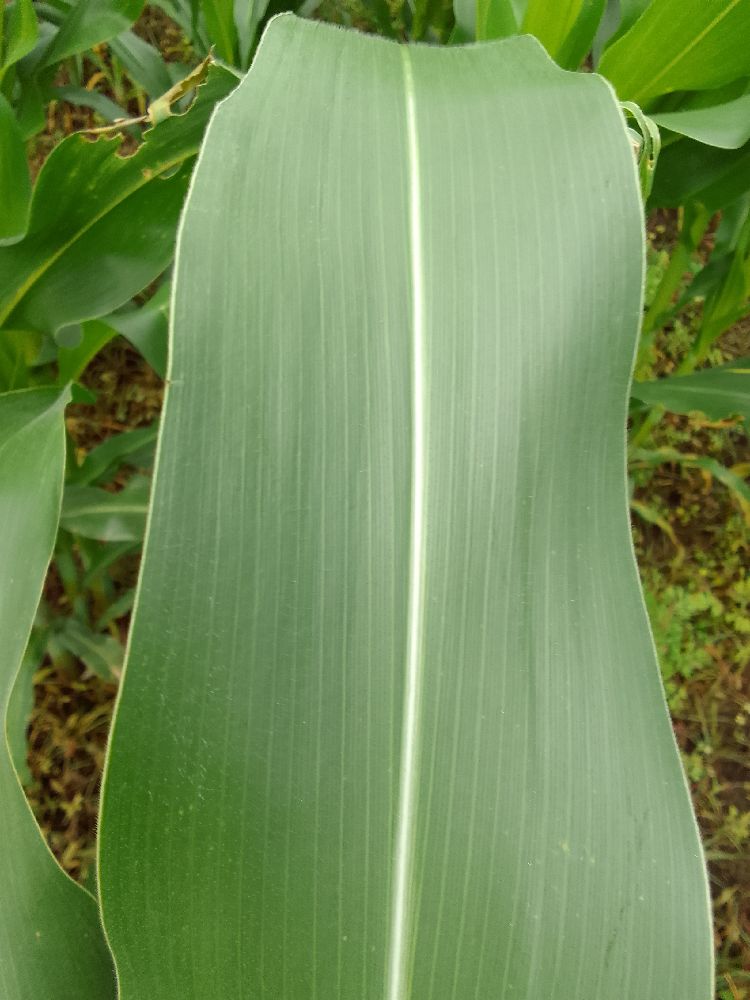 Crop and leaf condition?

maize, healthy
